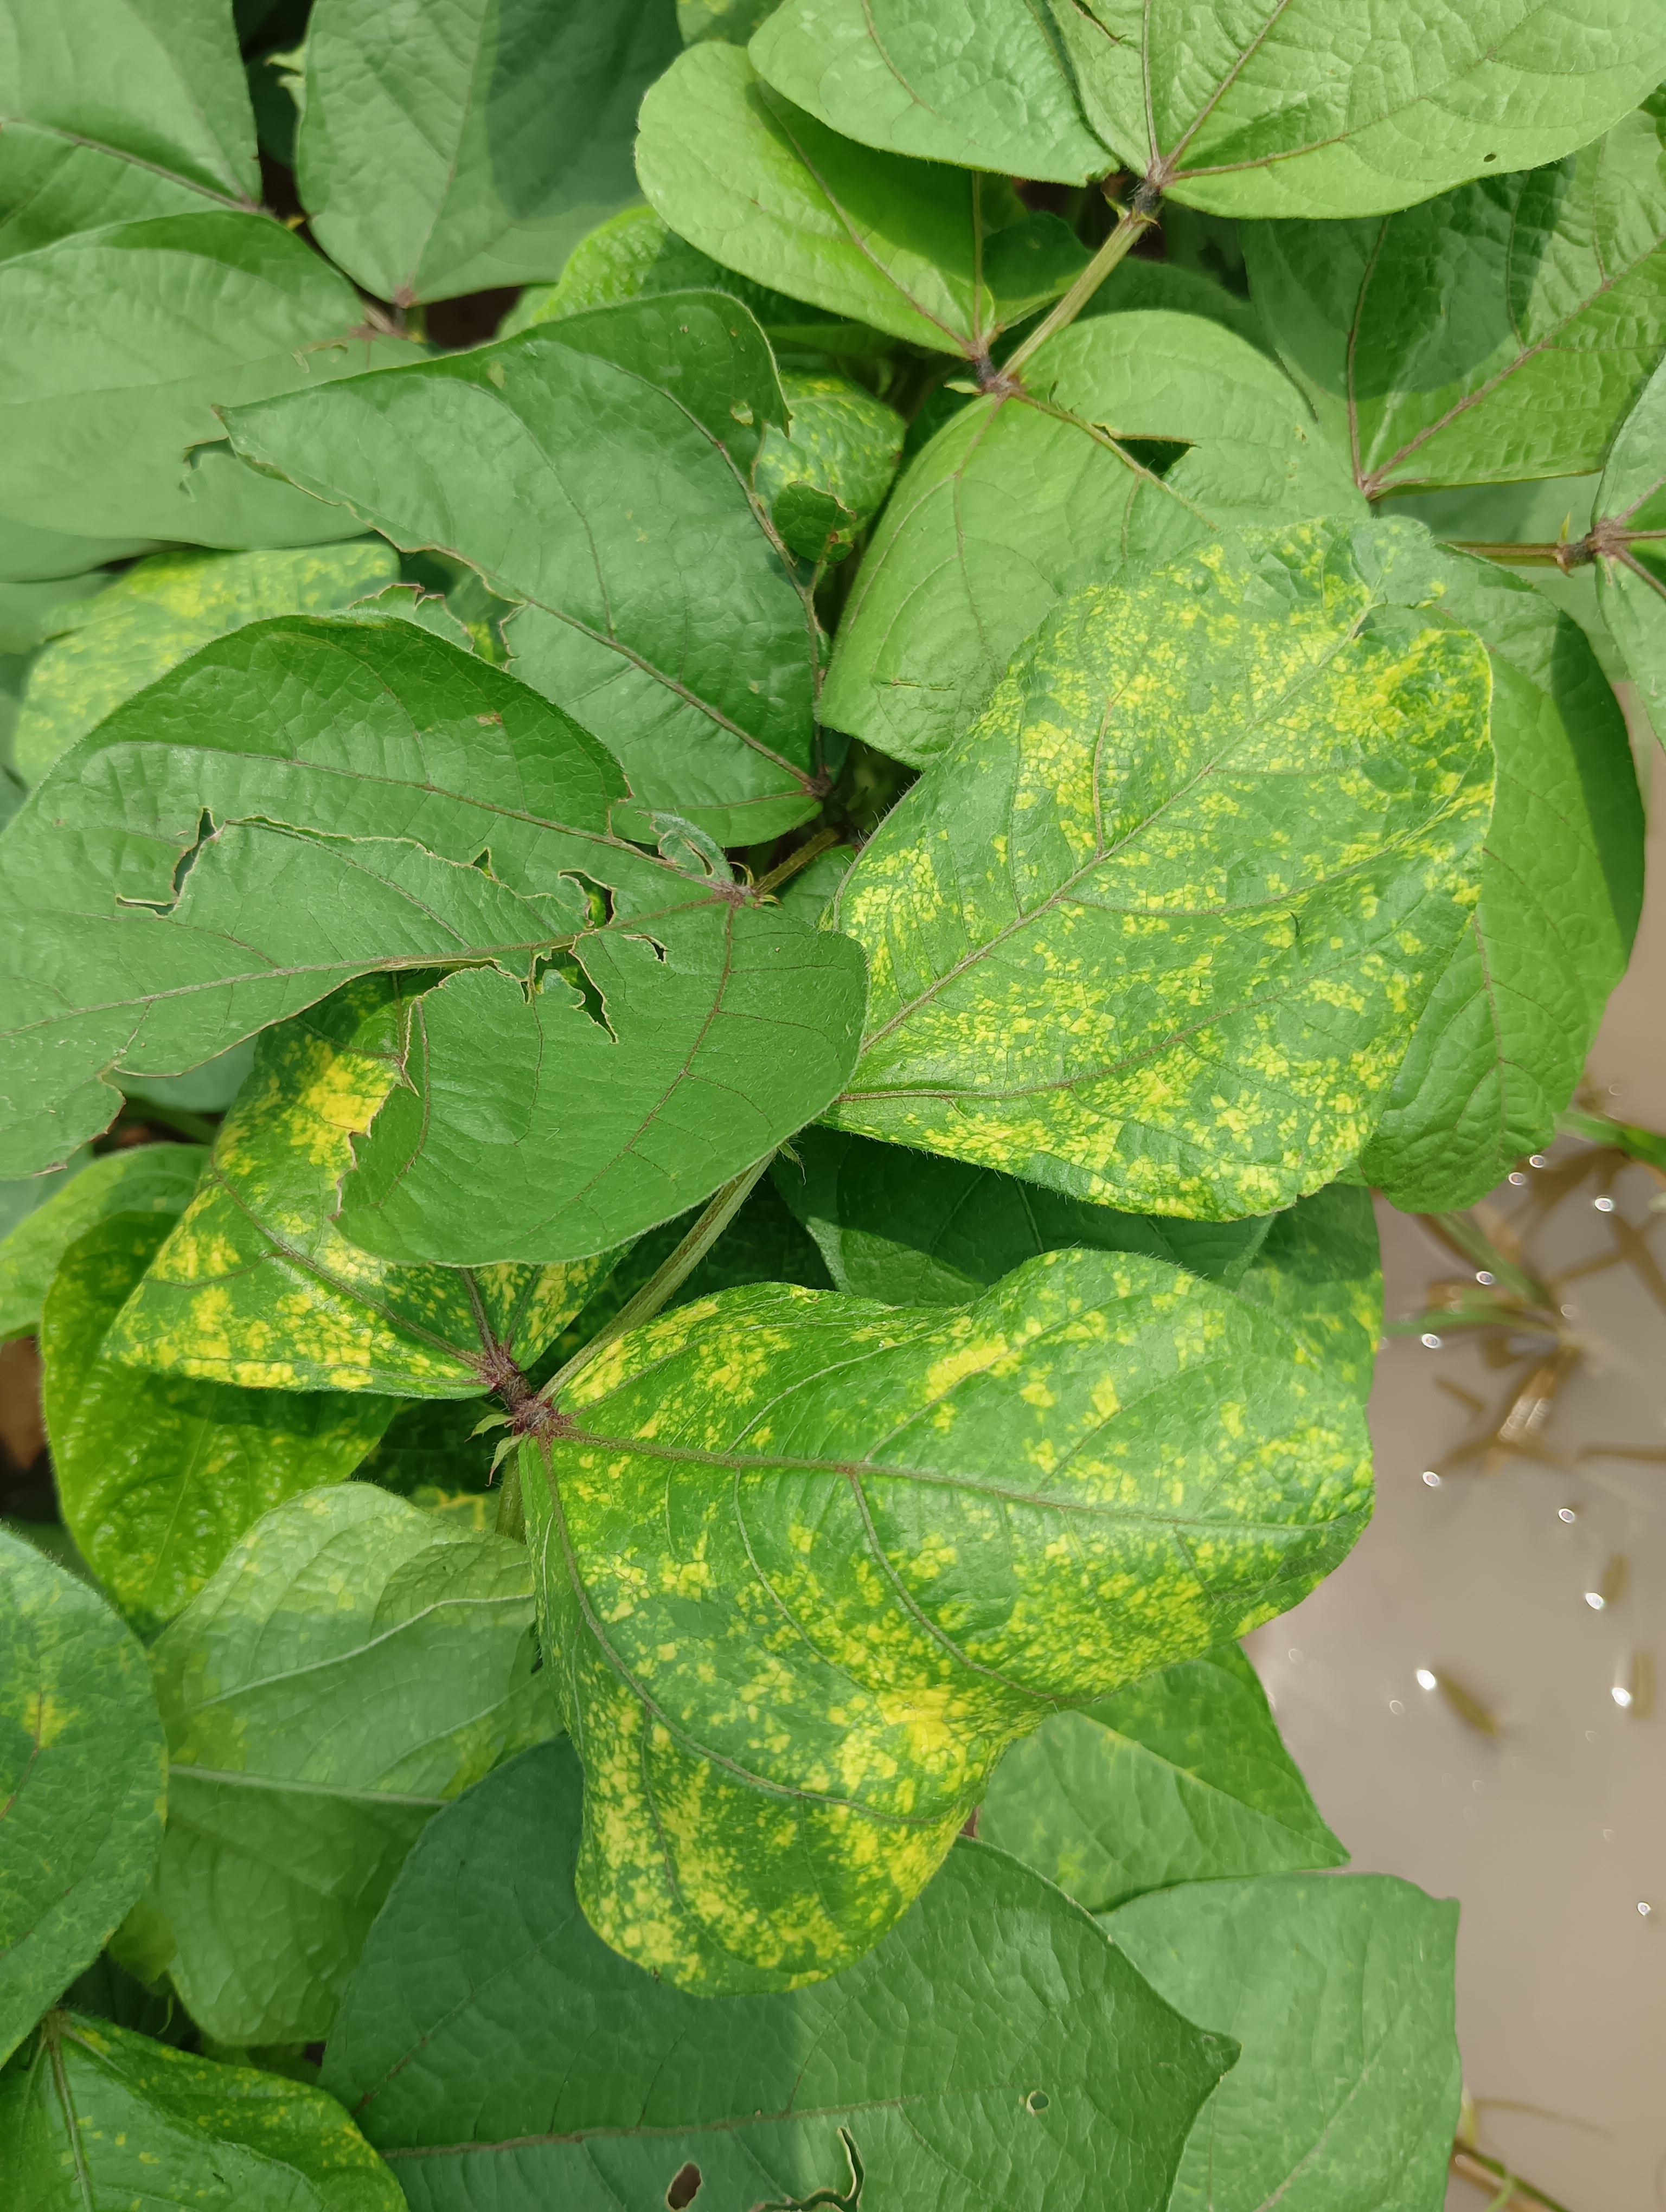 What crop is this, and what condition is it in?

mungbean, yellow mosaic
